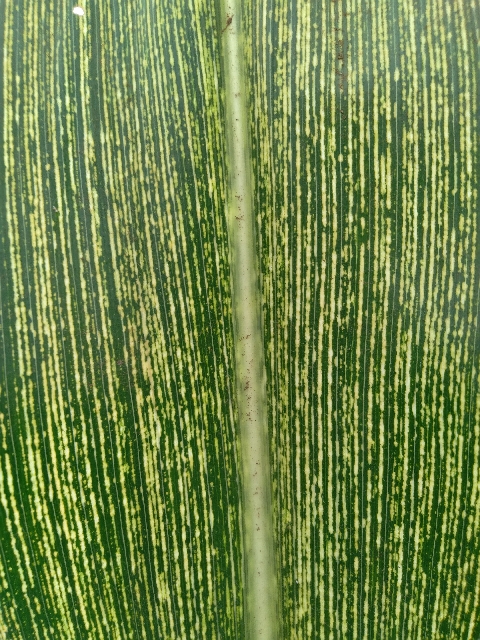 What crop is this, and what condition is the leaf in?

maize, maize streak virus
